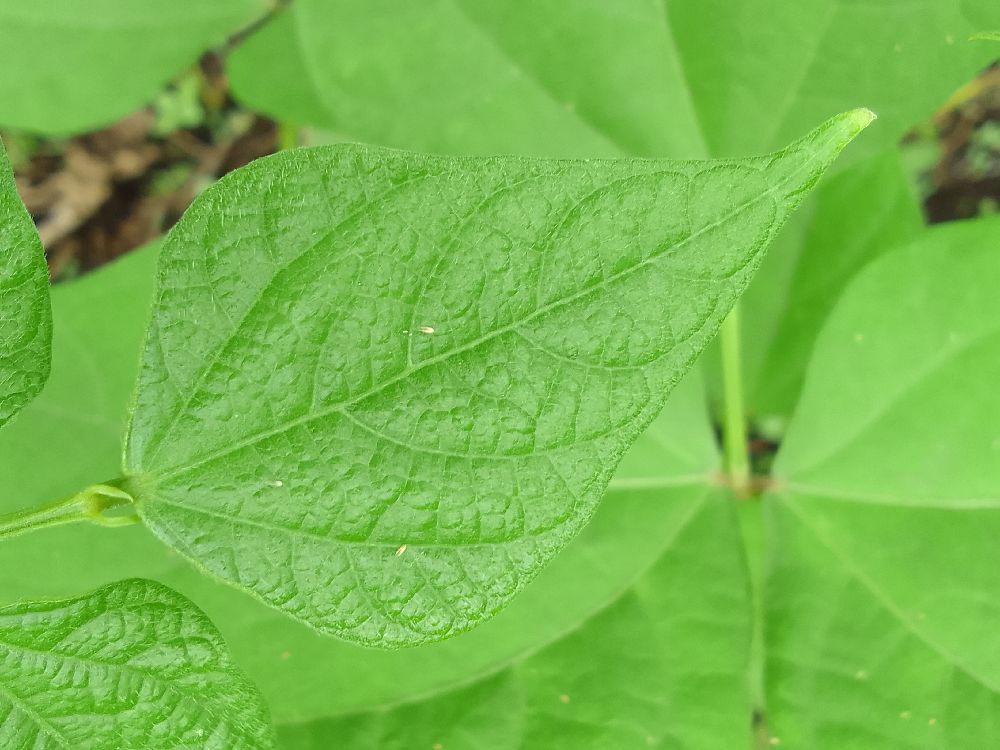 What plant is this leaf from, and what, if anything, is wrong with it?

common bean, healthy
